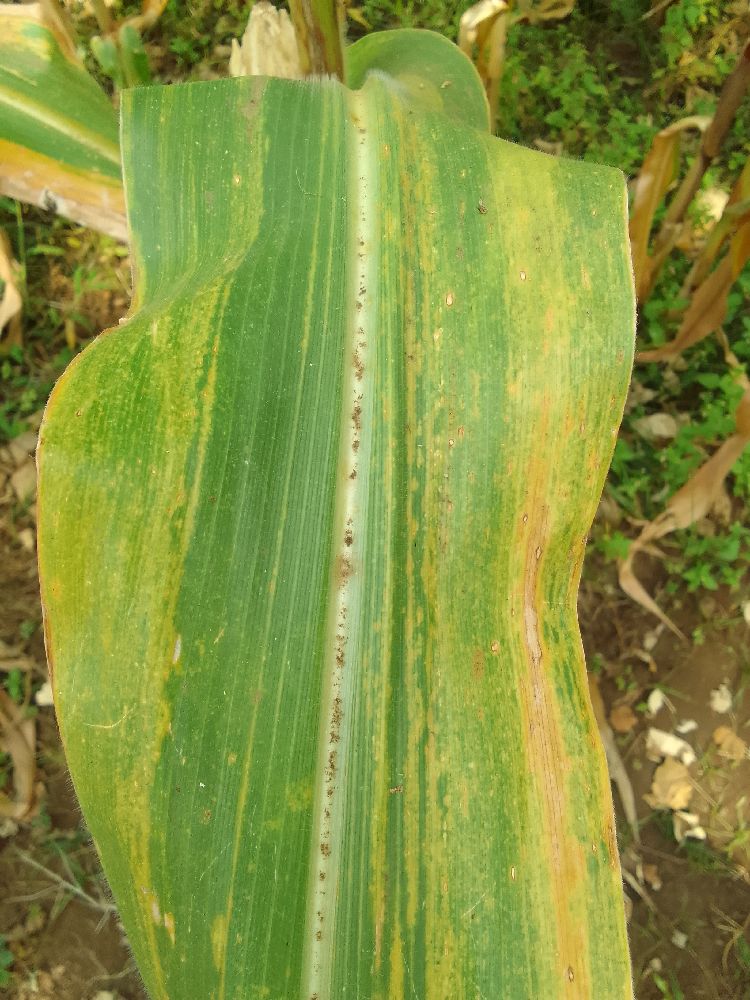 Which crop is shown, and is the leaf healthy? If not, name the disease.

maize, maize lethal necrosis
